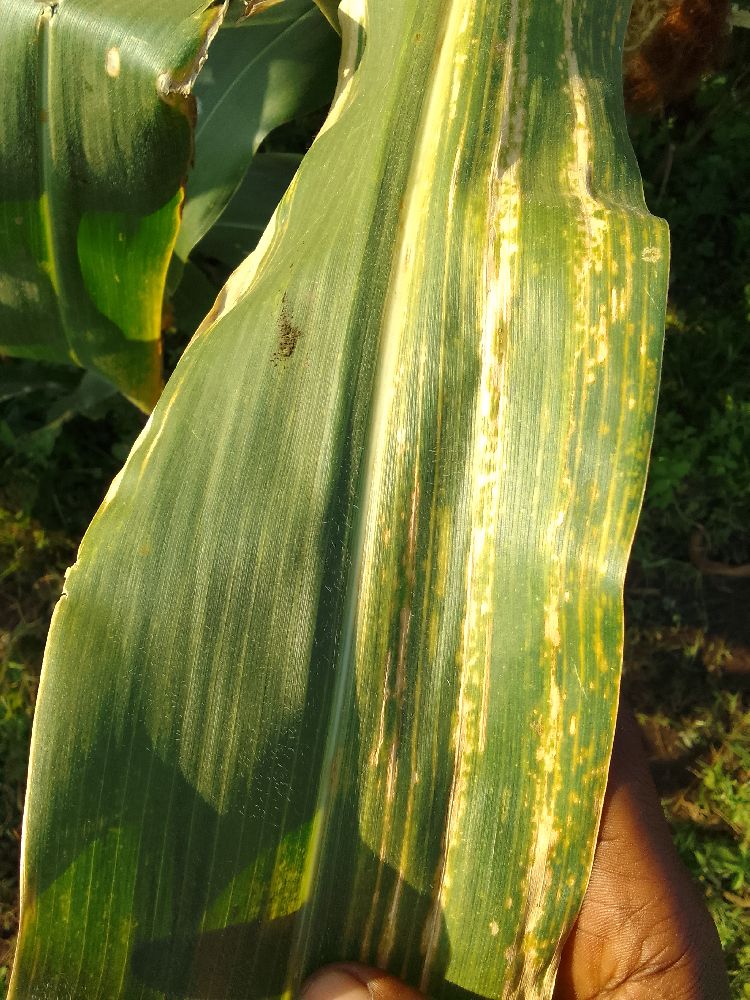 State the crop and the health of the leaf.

maize, maize lethal necrosis
